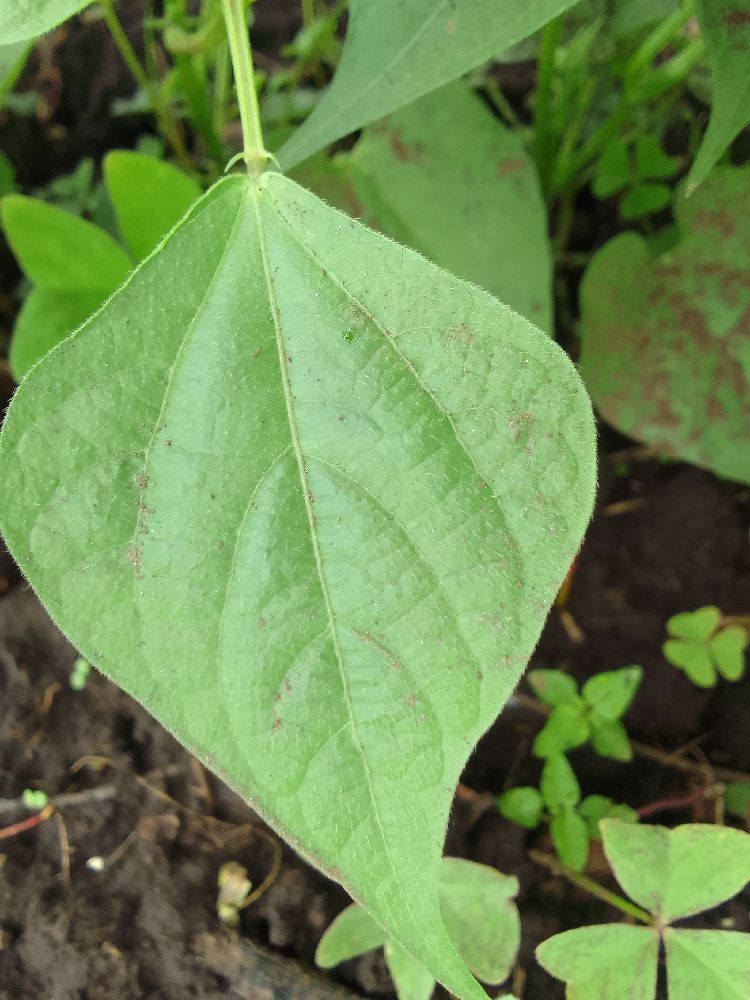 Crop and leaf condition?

common bean, healthy
